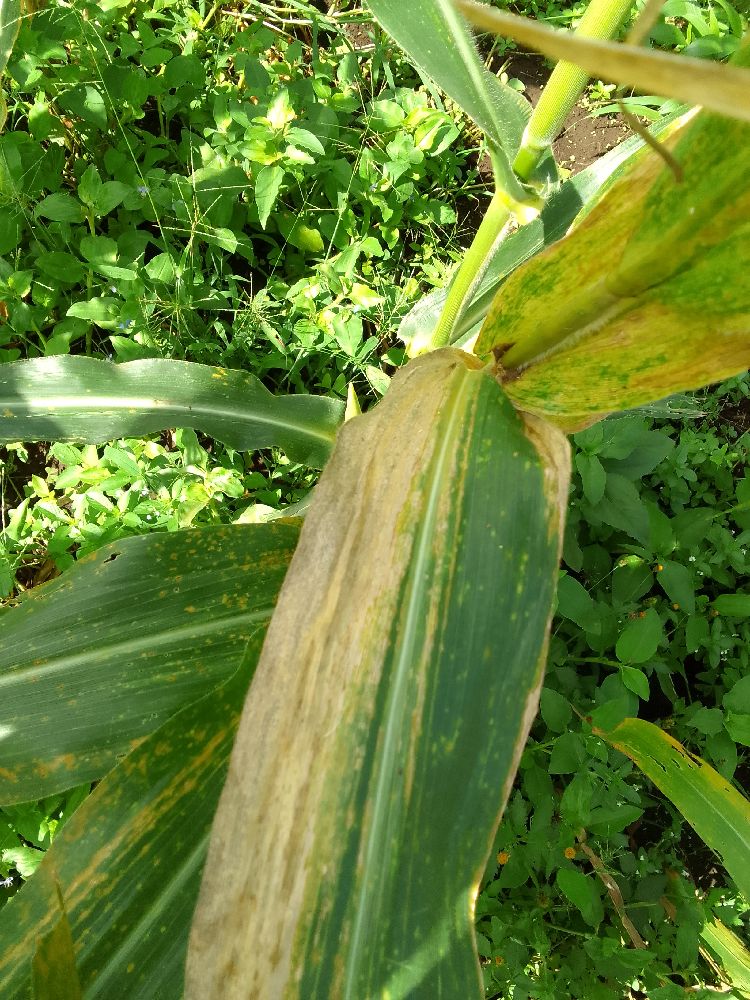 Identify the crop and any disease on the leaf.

maize, maize lethal necrosis
